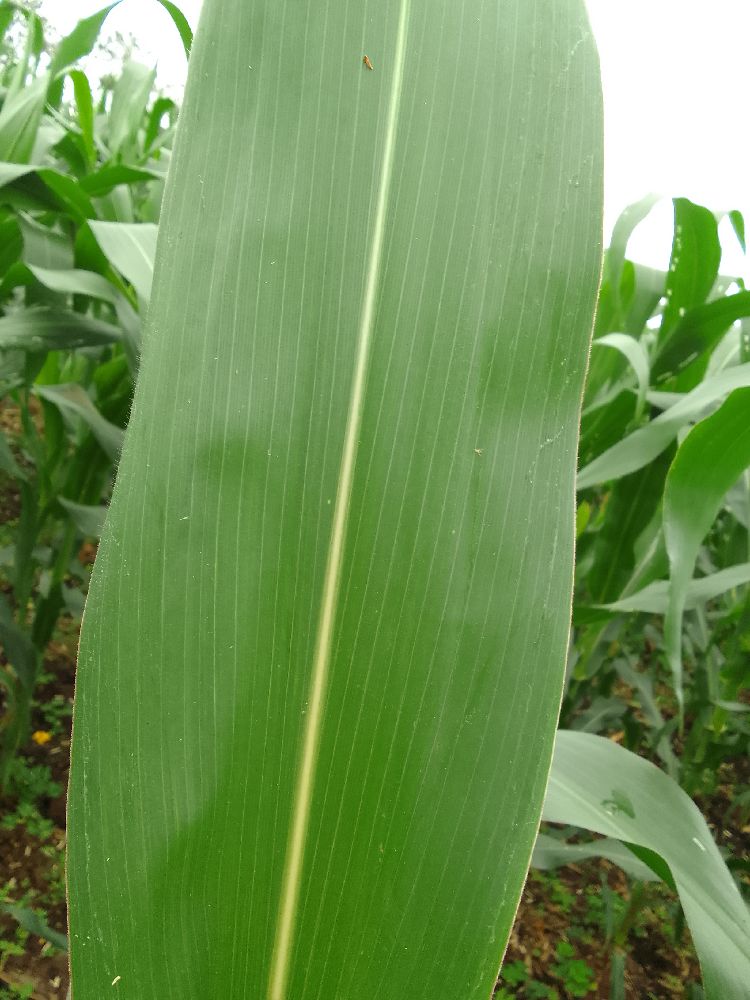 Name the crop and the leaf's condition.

maize, healthy
